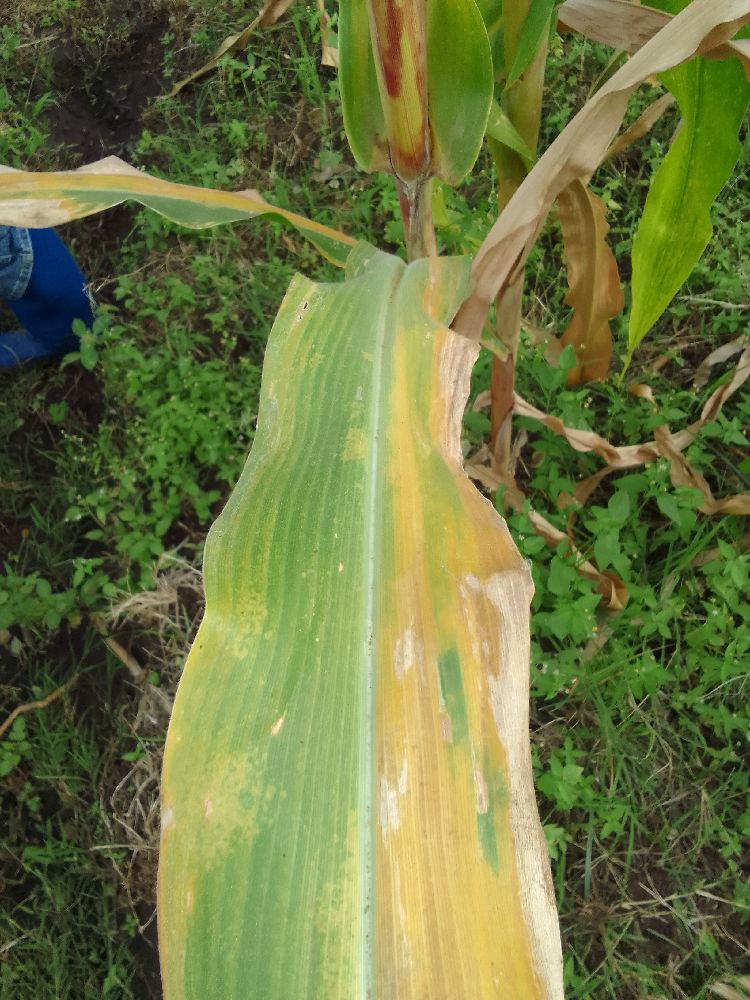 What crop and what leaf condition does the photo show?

maize, maize lethal necrosis
